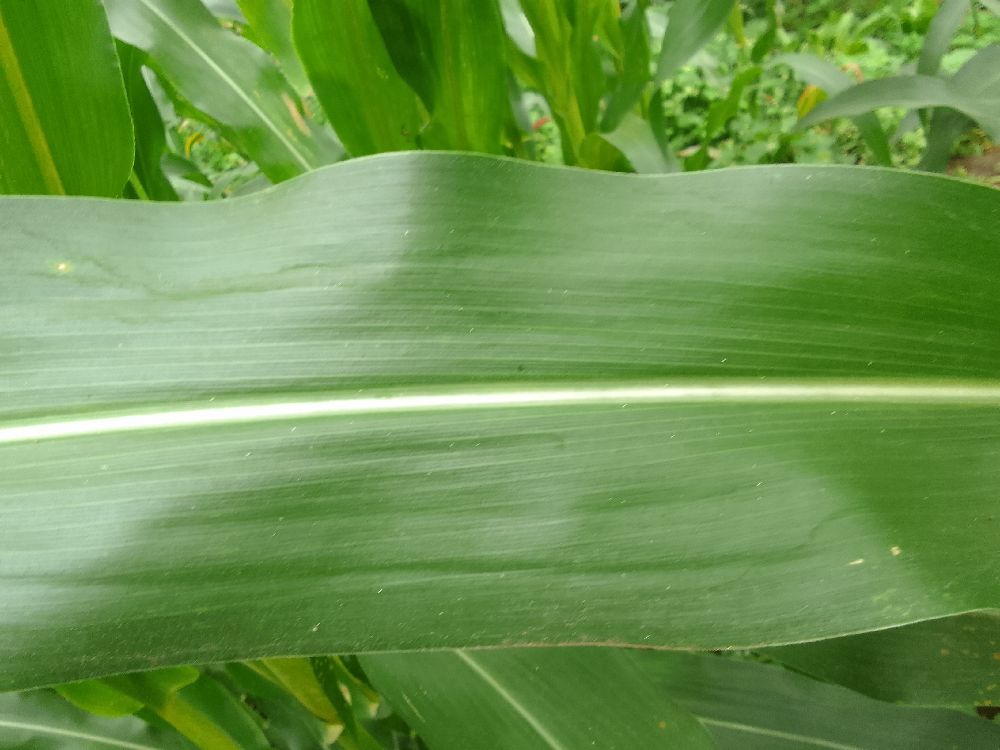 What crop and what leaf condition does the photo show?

maize, healthy
